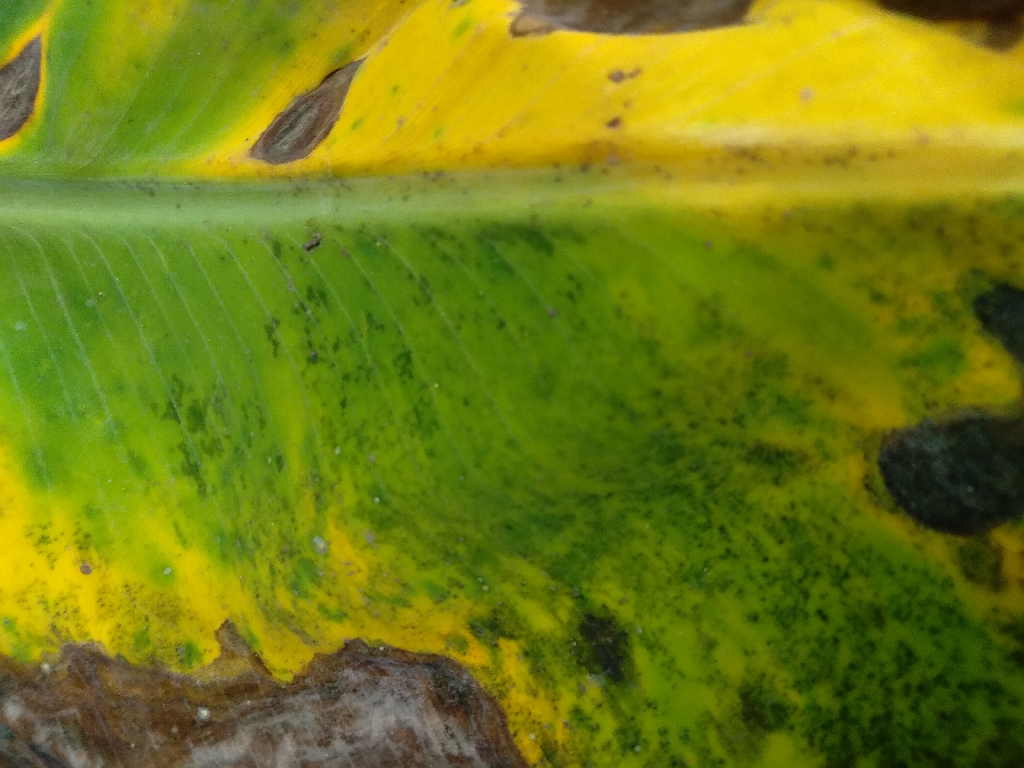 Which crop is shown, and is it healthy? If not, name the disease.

banana, black sigatoka
